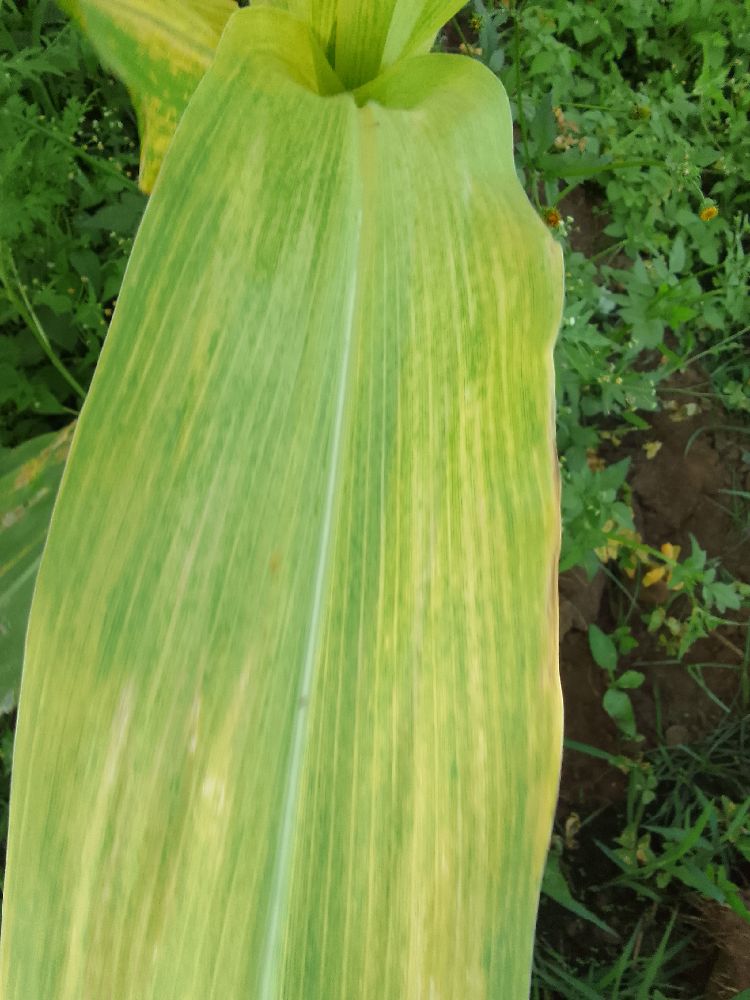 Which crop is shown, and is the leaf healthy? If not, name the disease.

maize, maize lethal necrosis
